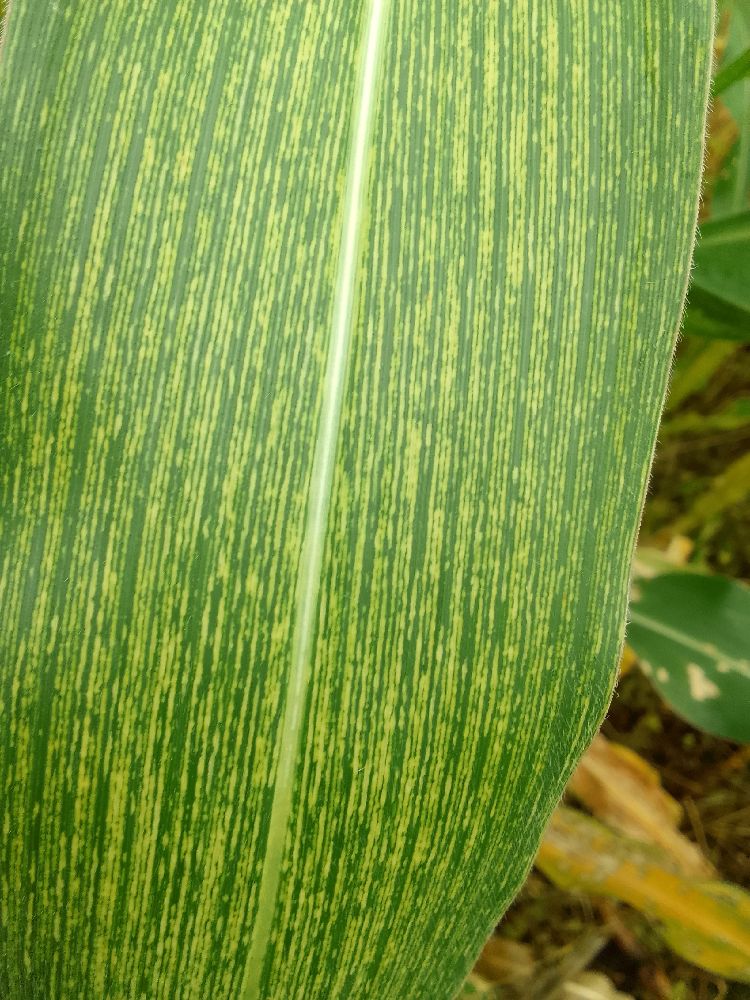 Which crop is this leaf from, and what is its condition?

maize, maize streak virus
